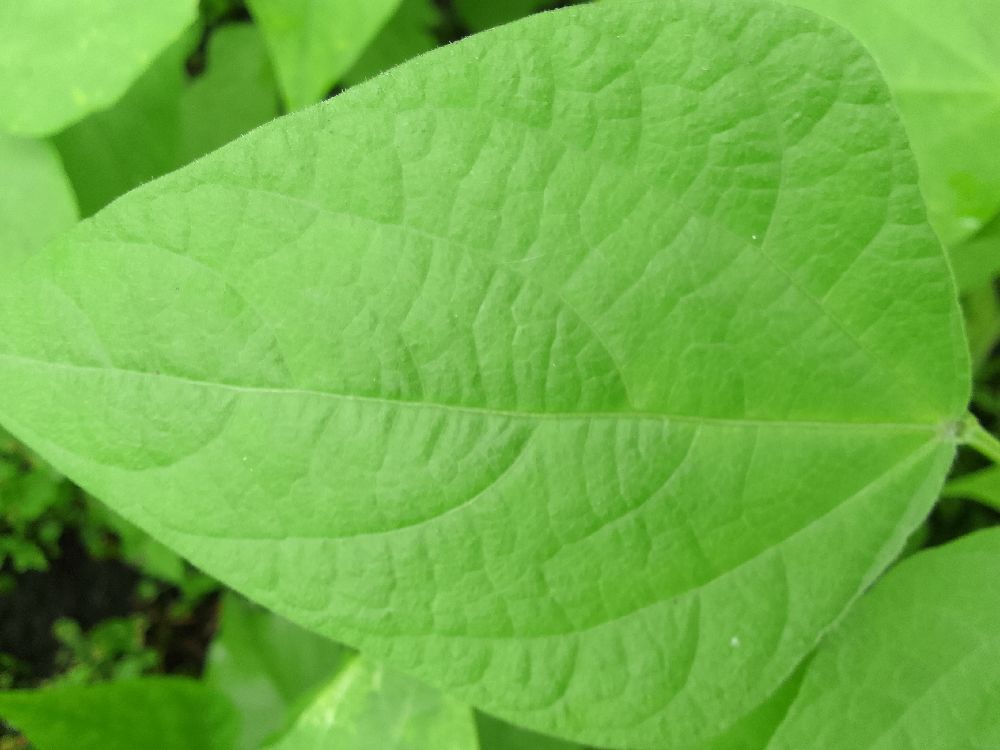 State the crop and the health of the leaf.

common bean, healthy
